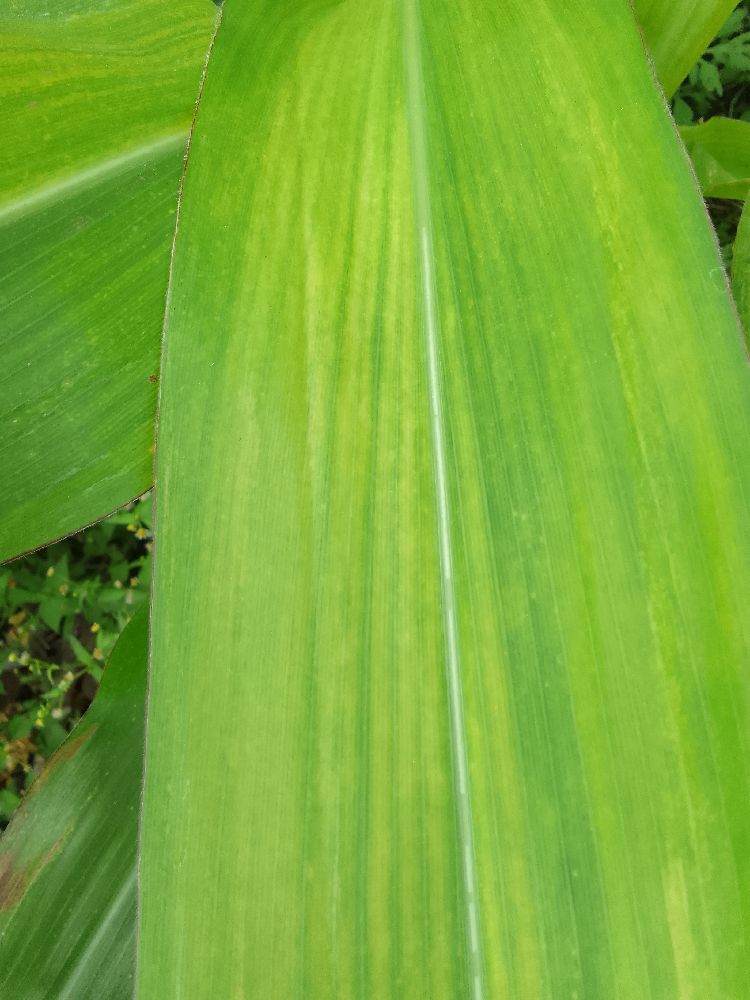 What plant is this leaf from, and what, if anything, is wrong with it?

maize, maize lethal necrosis
